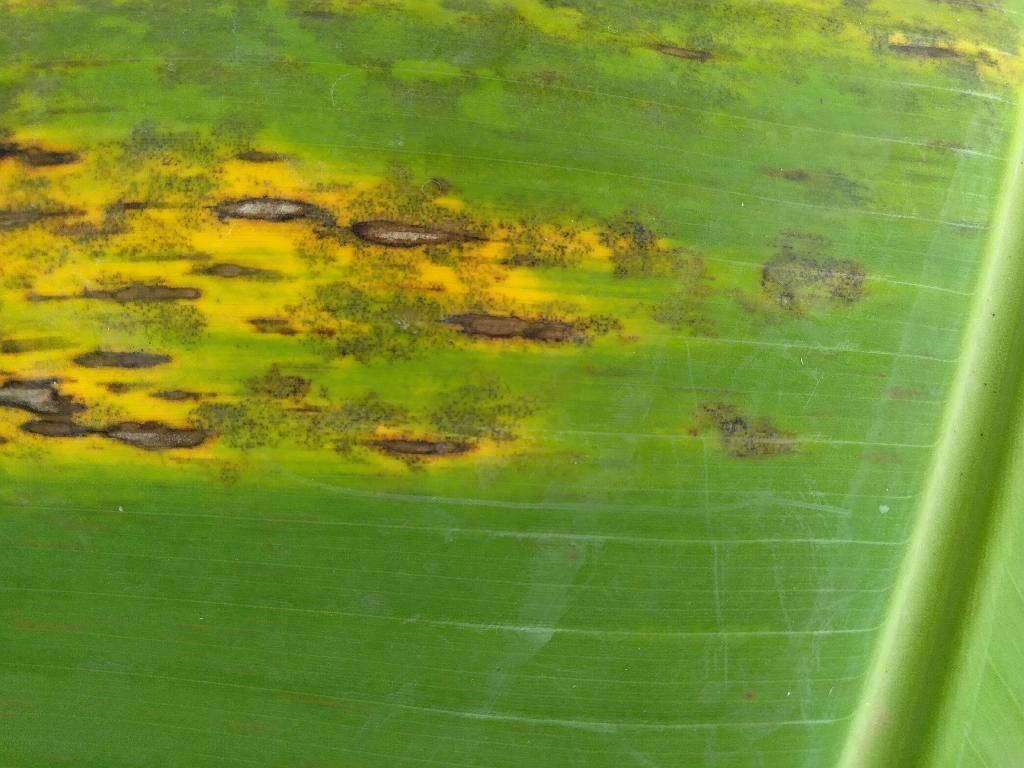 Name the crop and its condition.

banana, black sigatoka
